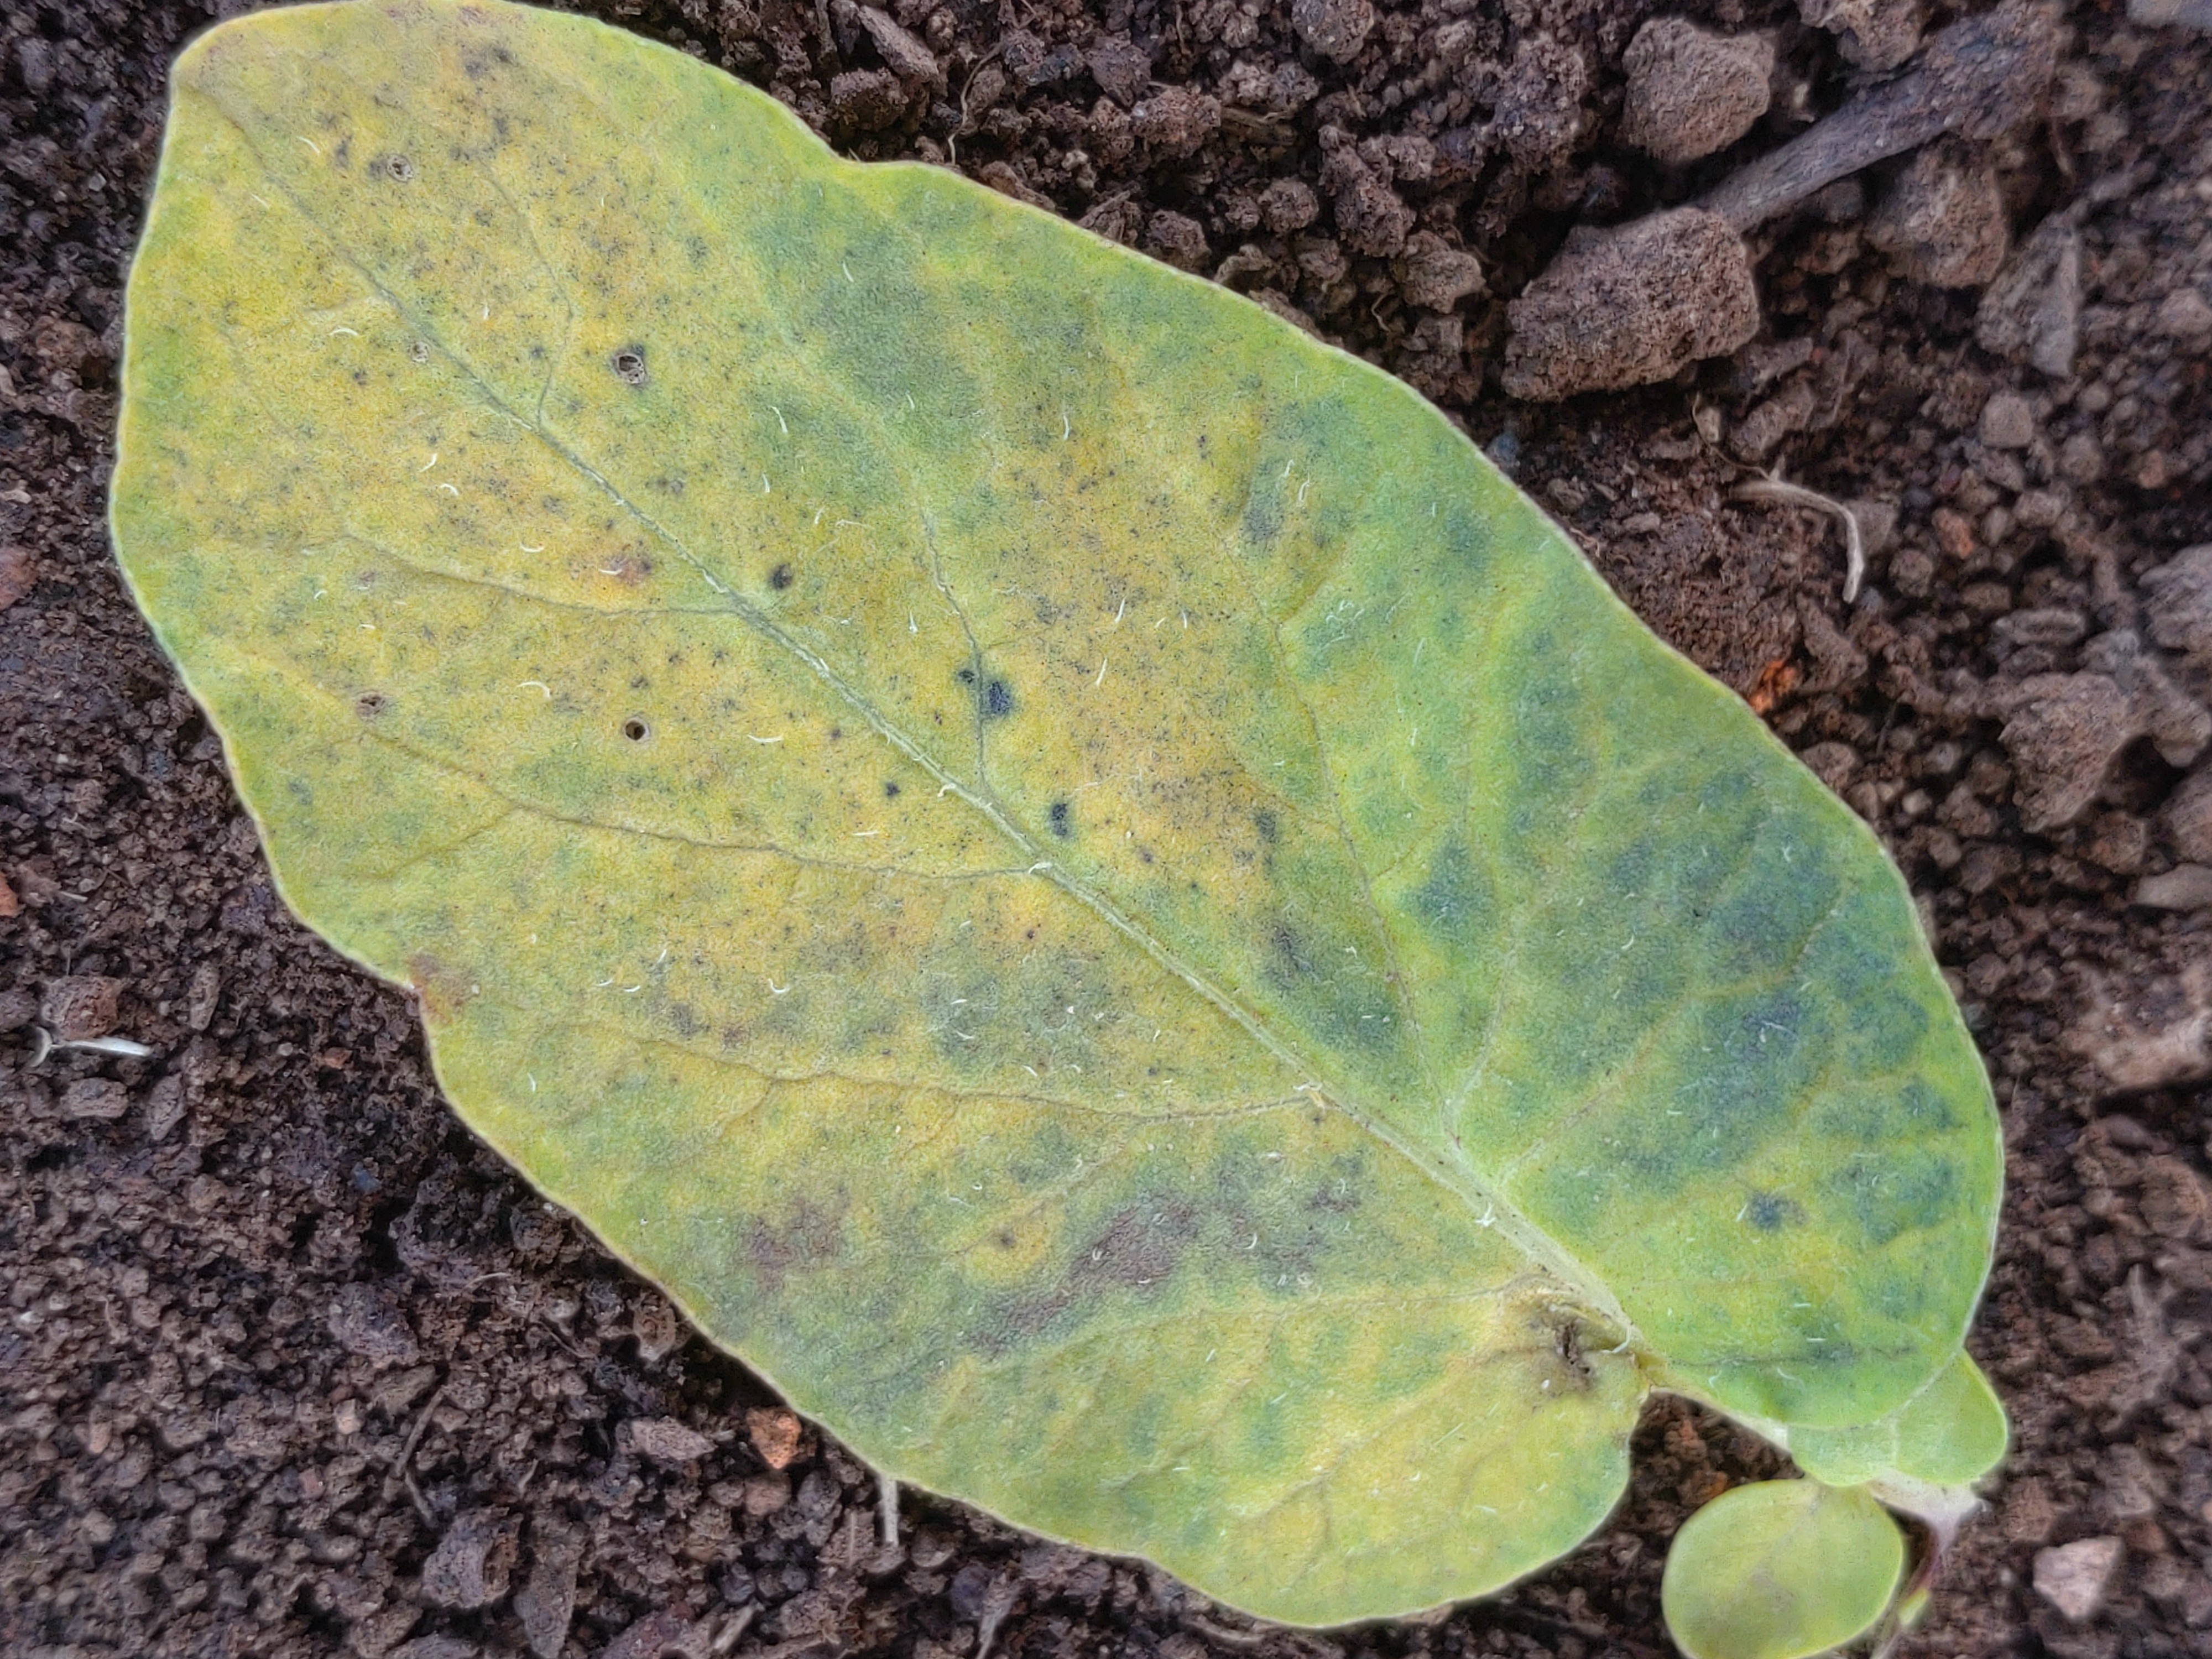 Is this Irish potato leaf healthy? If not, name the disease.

late blight
